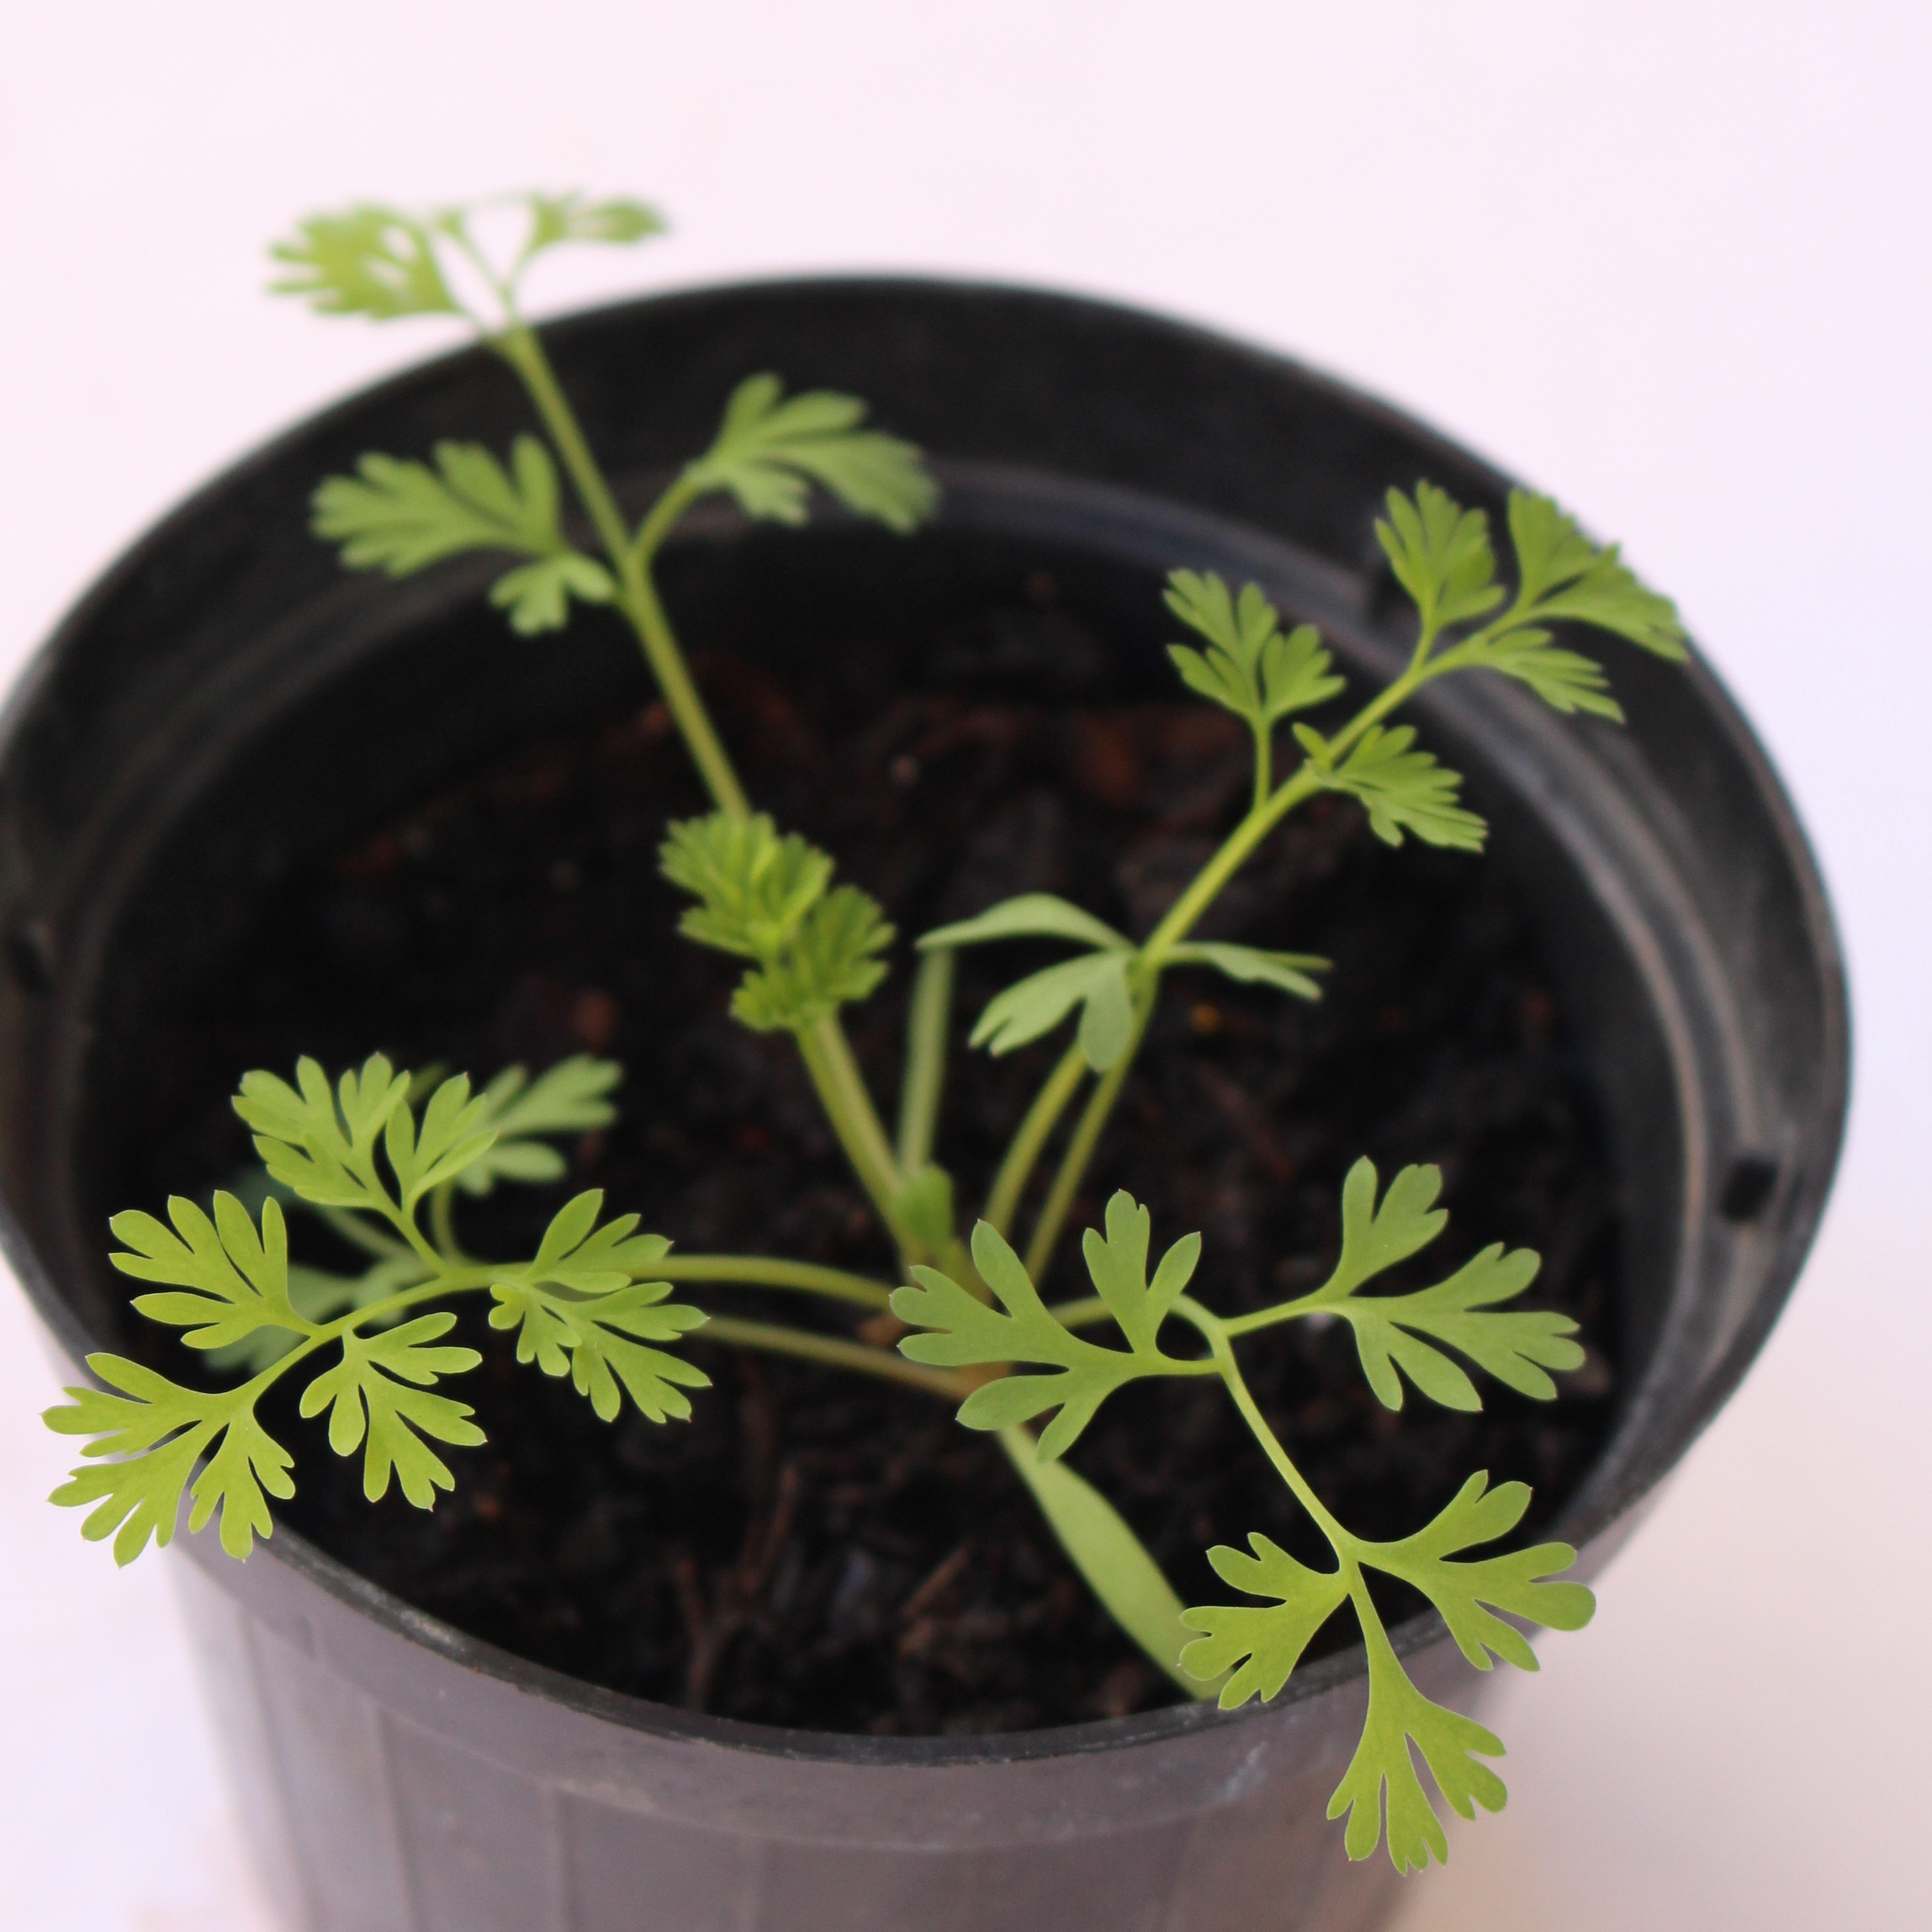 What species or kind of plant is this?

Fumaria officinalis
